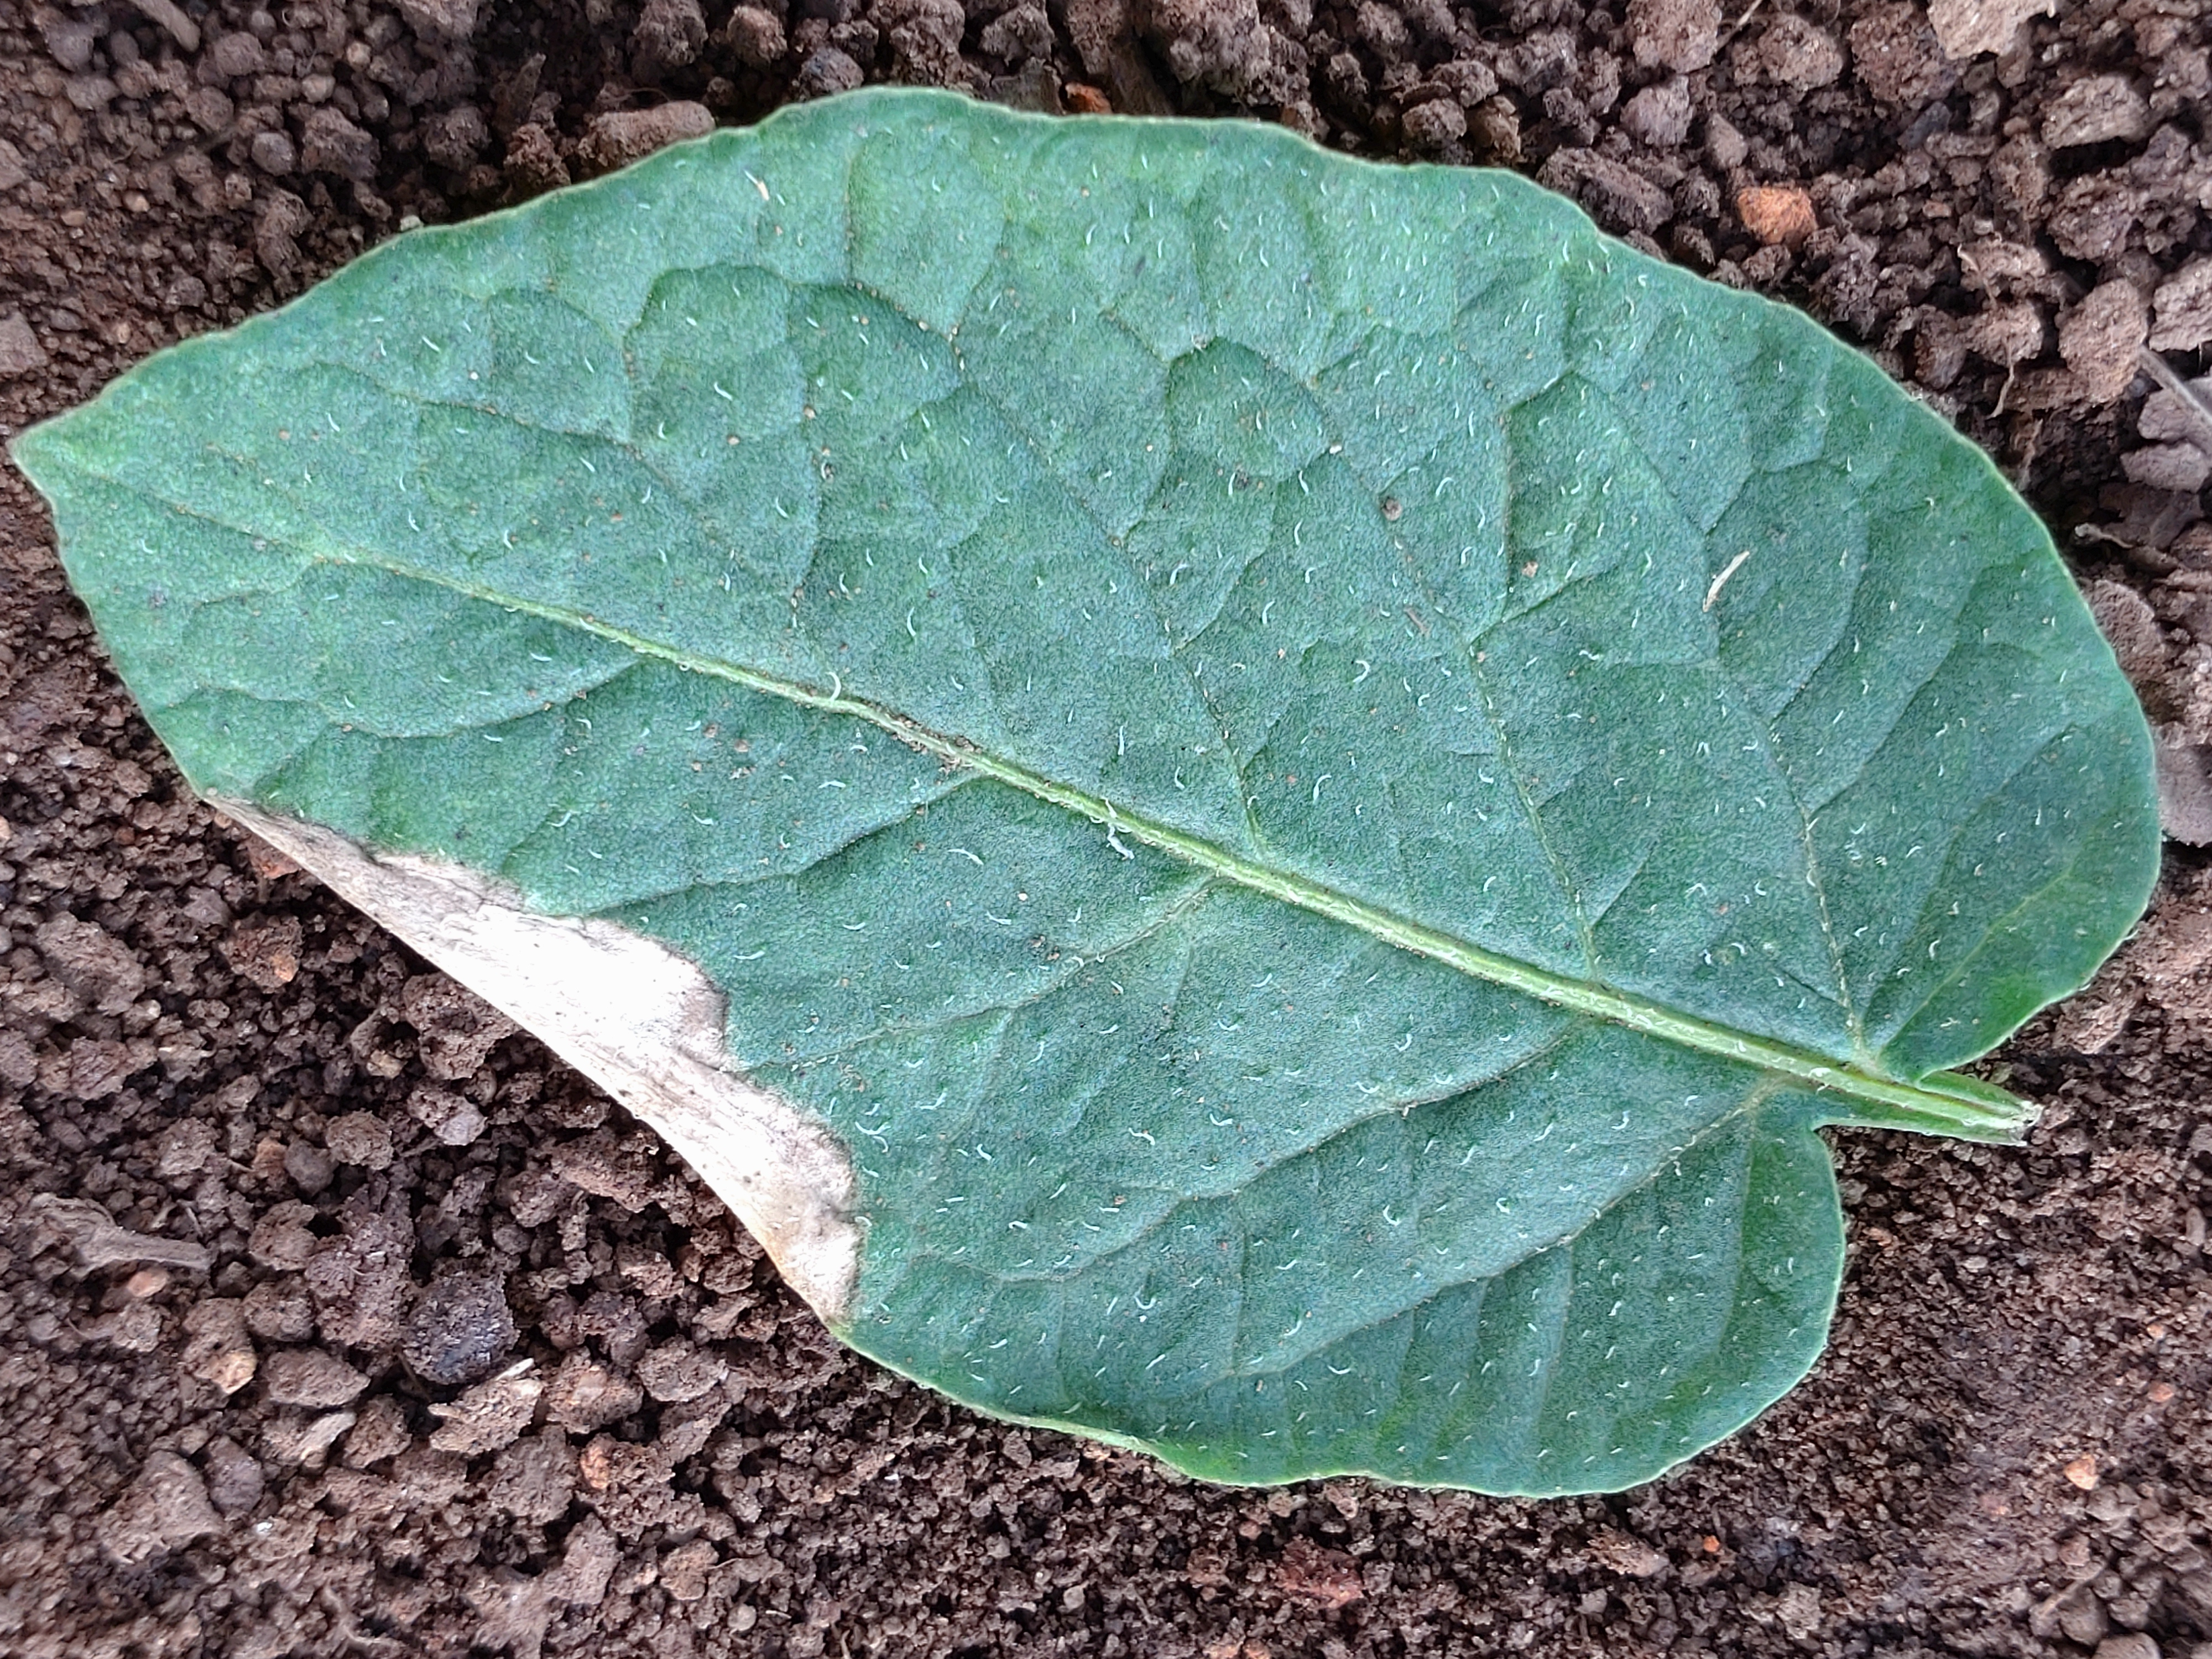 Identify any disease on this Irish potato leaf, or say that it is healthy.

early blight
